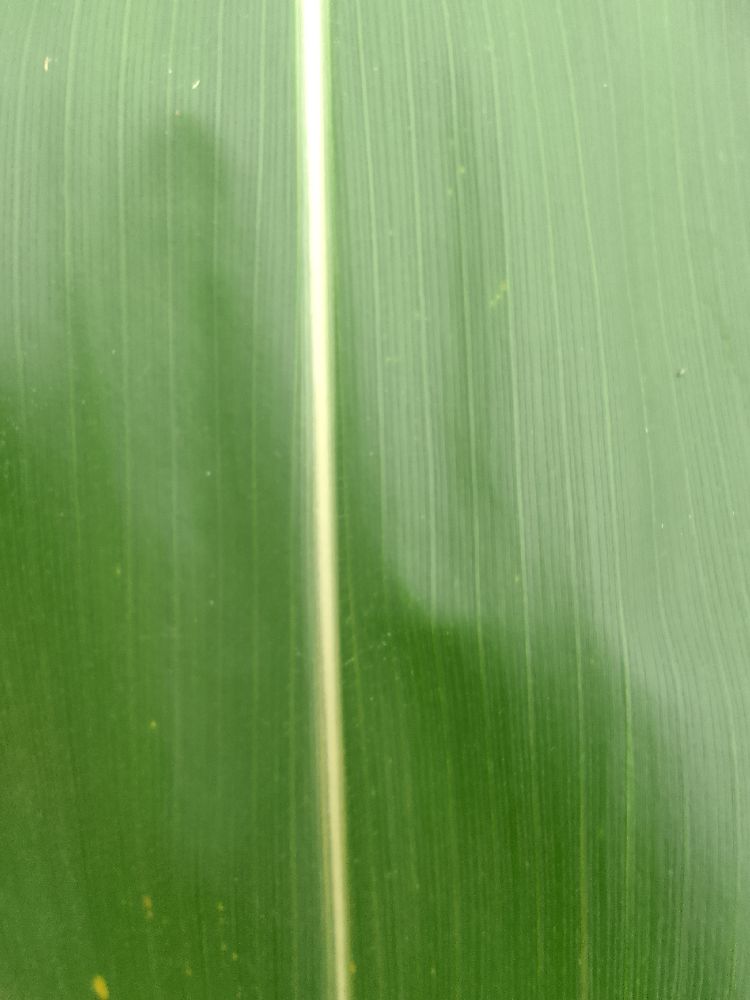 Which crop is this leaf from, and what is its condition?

maize, healthy
